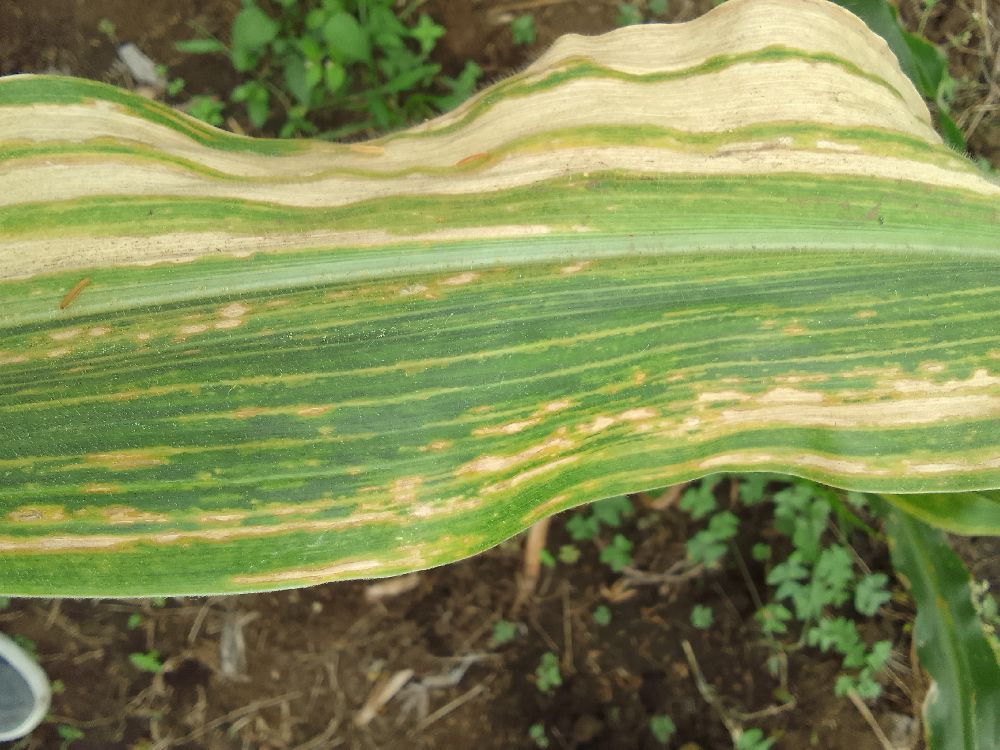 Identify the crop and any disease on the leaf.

maize, maize lethal necrosis
